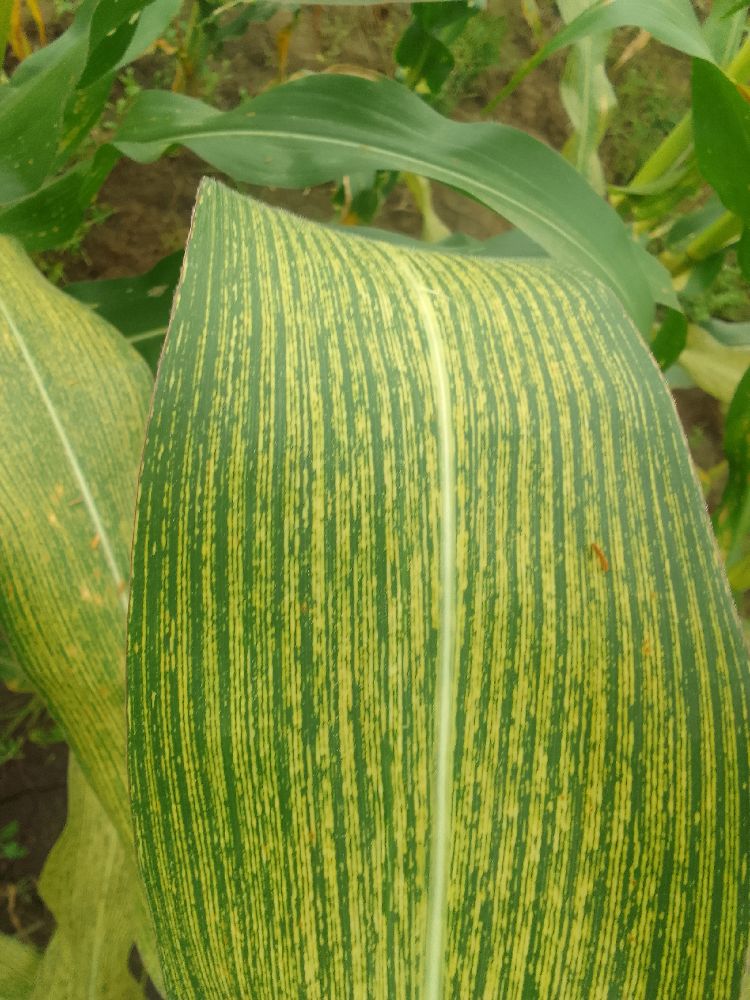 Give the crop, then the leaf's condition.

maize, maize streak virus
